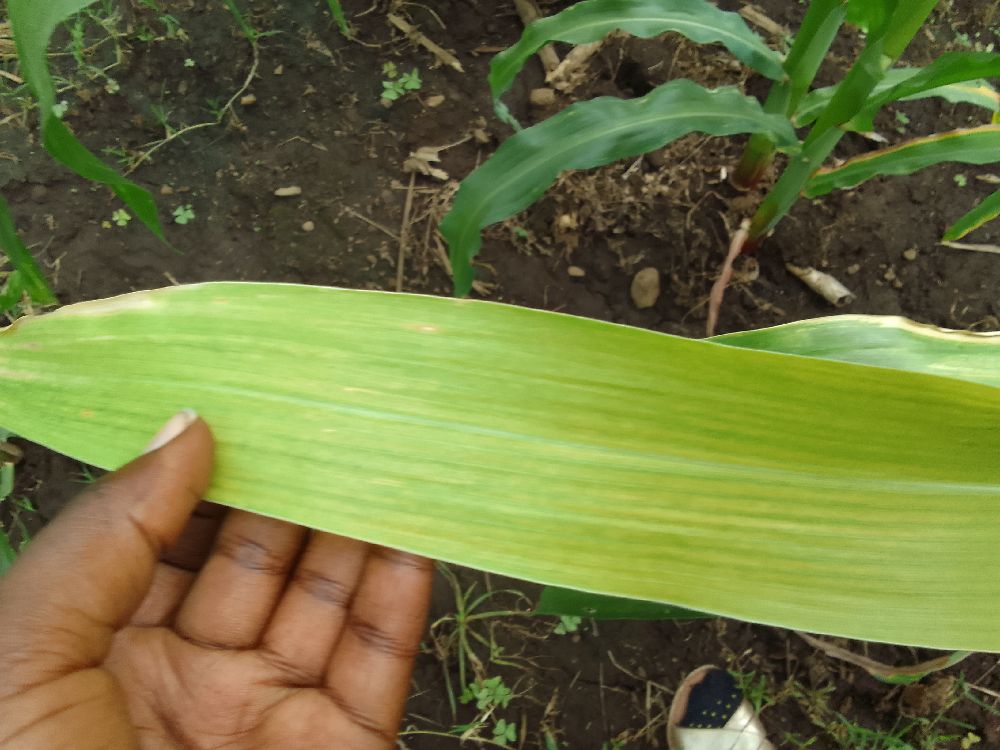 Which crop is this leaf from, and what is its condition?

maize, maize lethal necrosis
